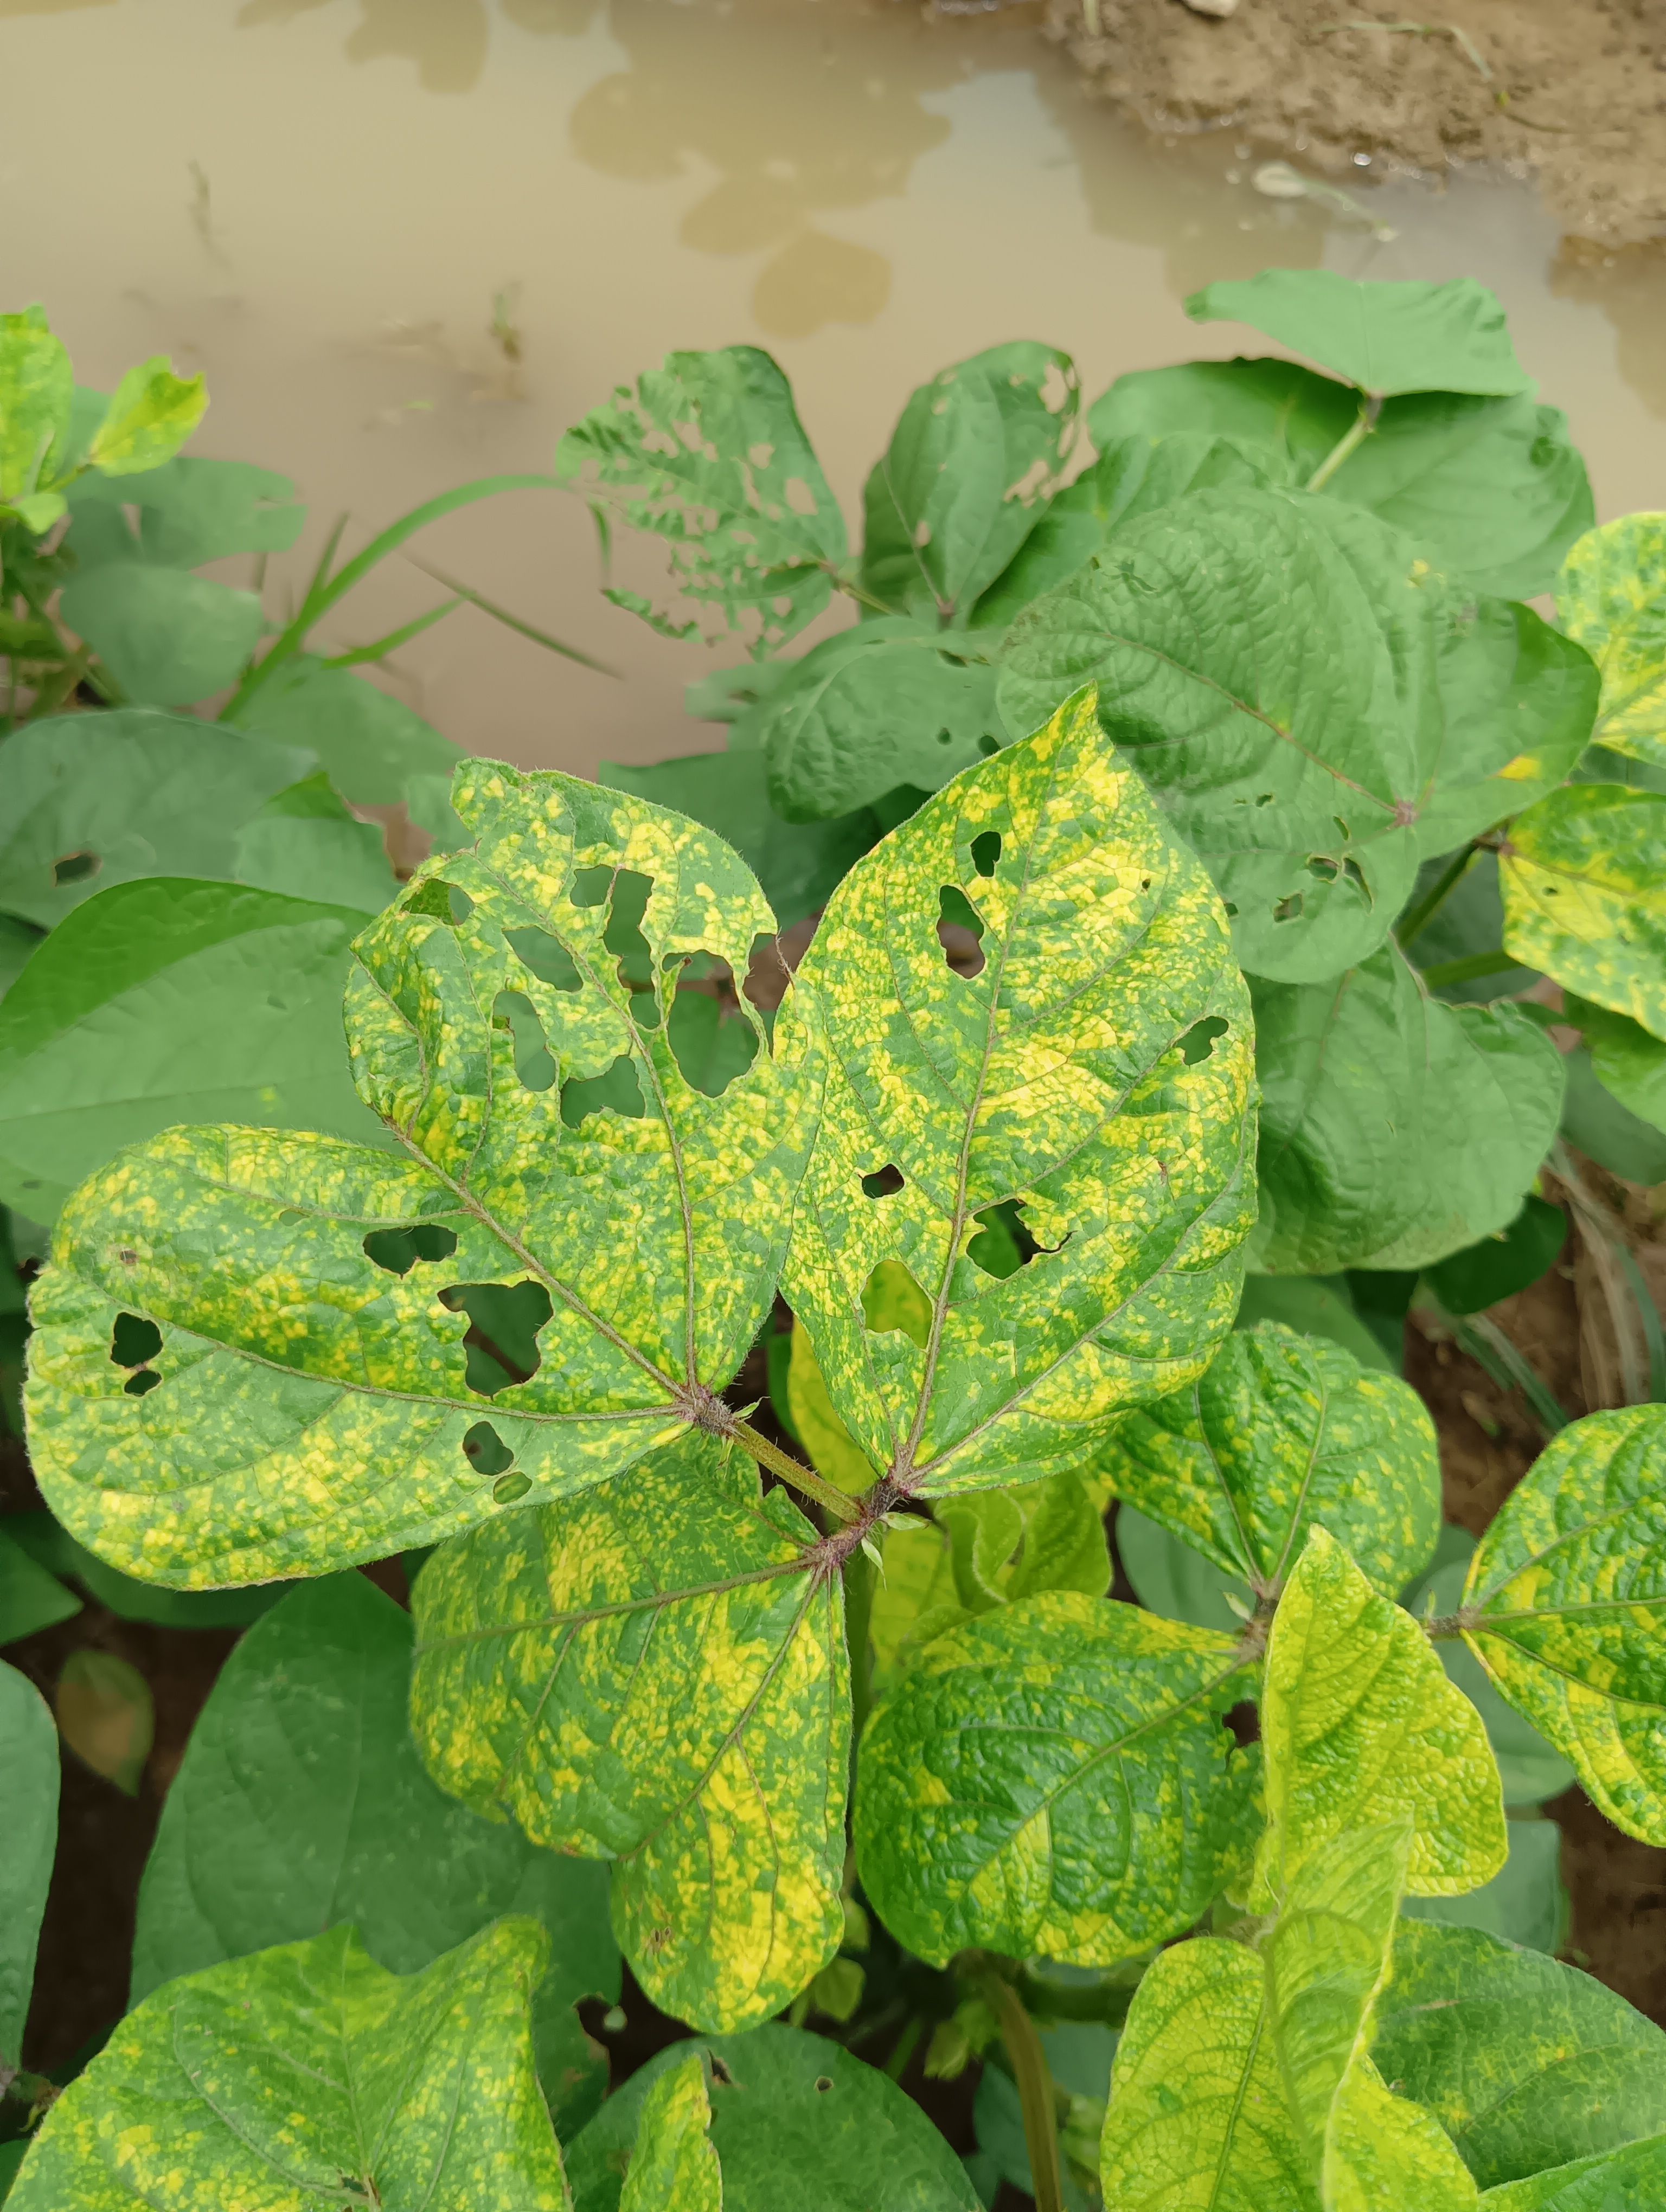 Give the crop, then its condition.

mungbean, yellow mosaic
